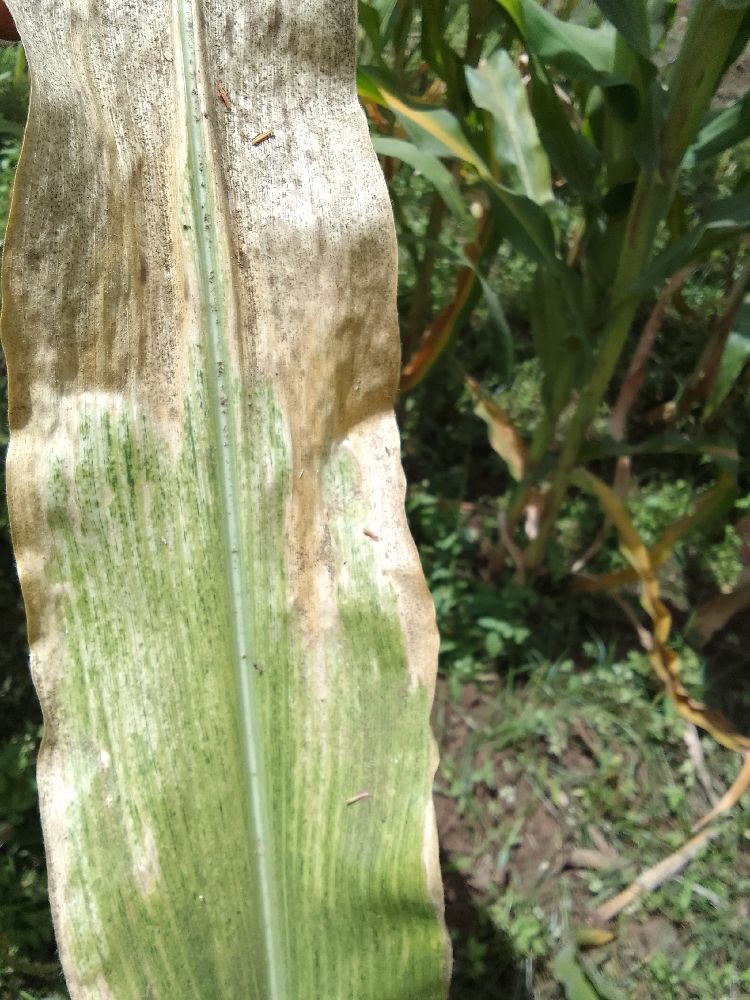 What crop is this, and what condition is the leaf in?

maize, maize lethal necrosis
